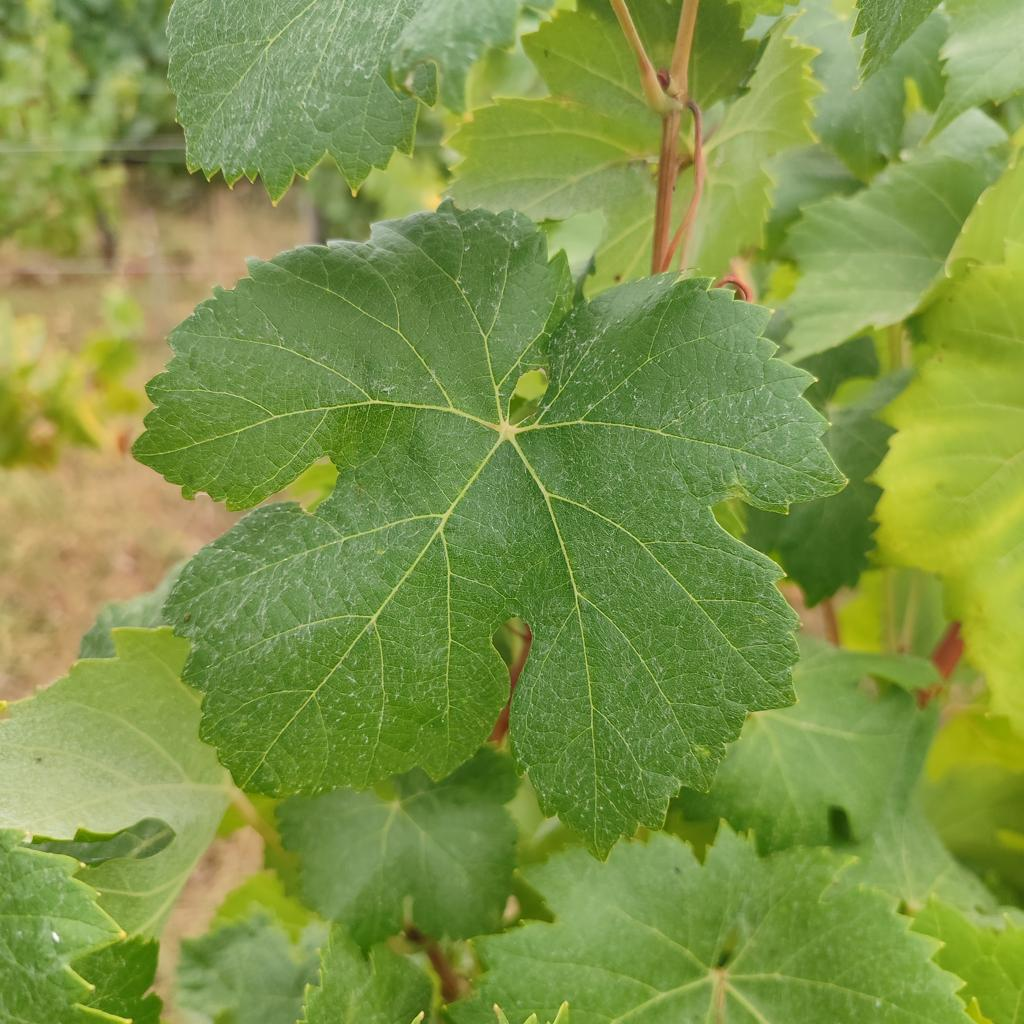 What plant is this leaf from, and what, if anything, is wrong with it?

grapevine, healthy
